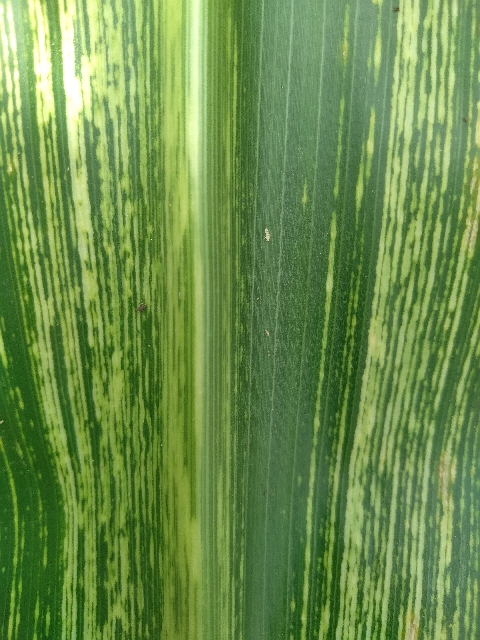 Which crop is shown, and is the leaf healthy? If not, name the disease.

maize, maize streak virus
